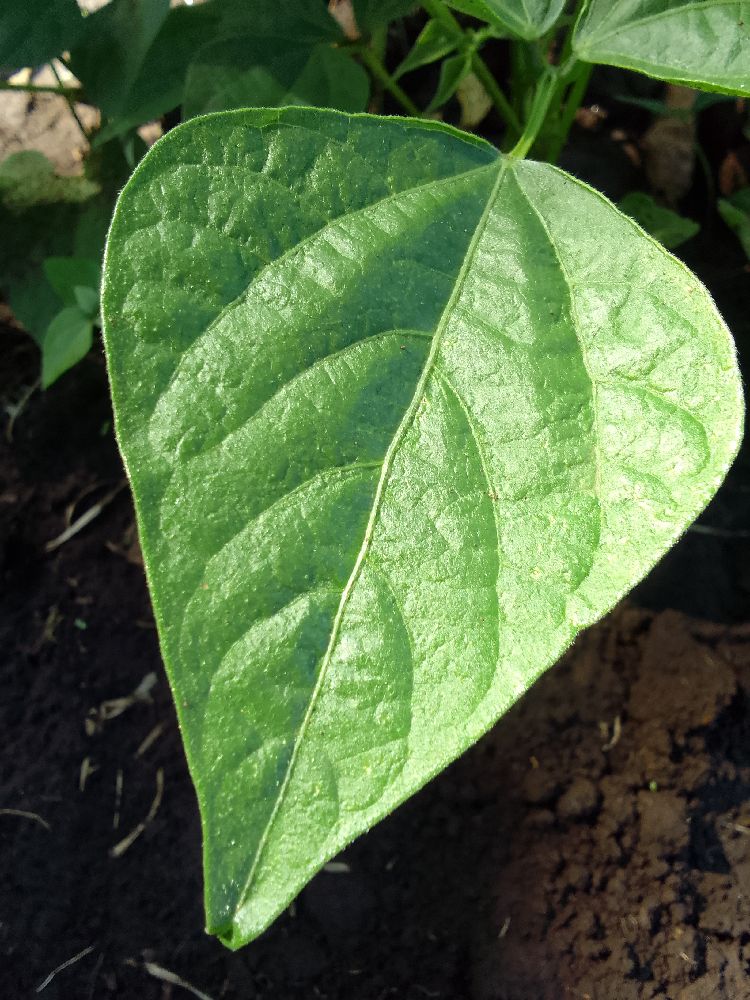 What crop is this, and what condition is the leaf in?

common bean, healthy
